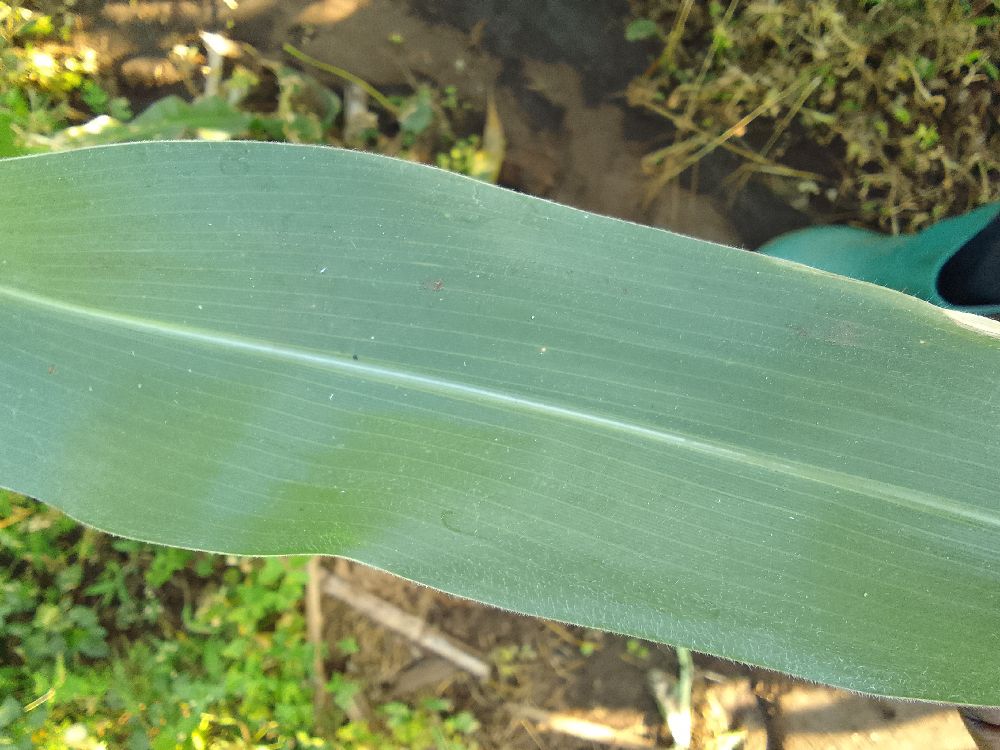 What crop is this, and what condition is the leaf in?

maize, healthy
